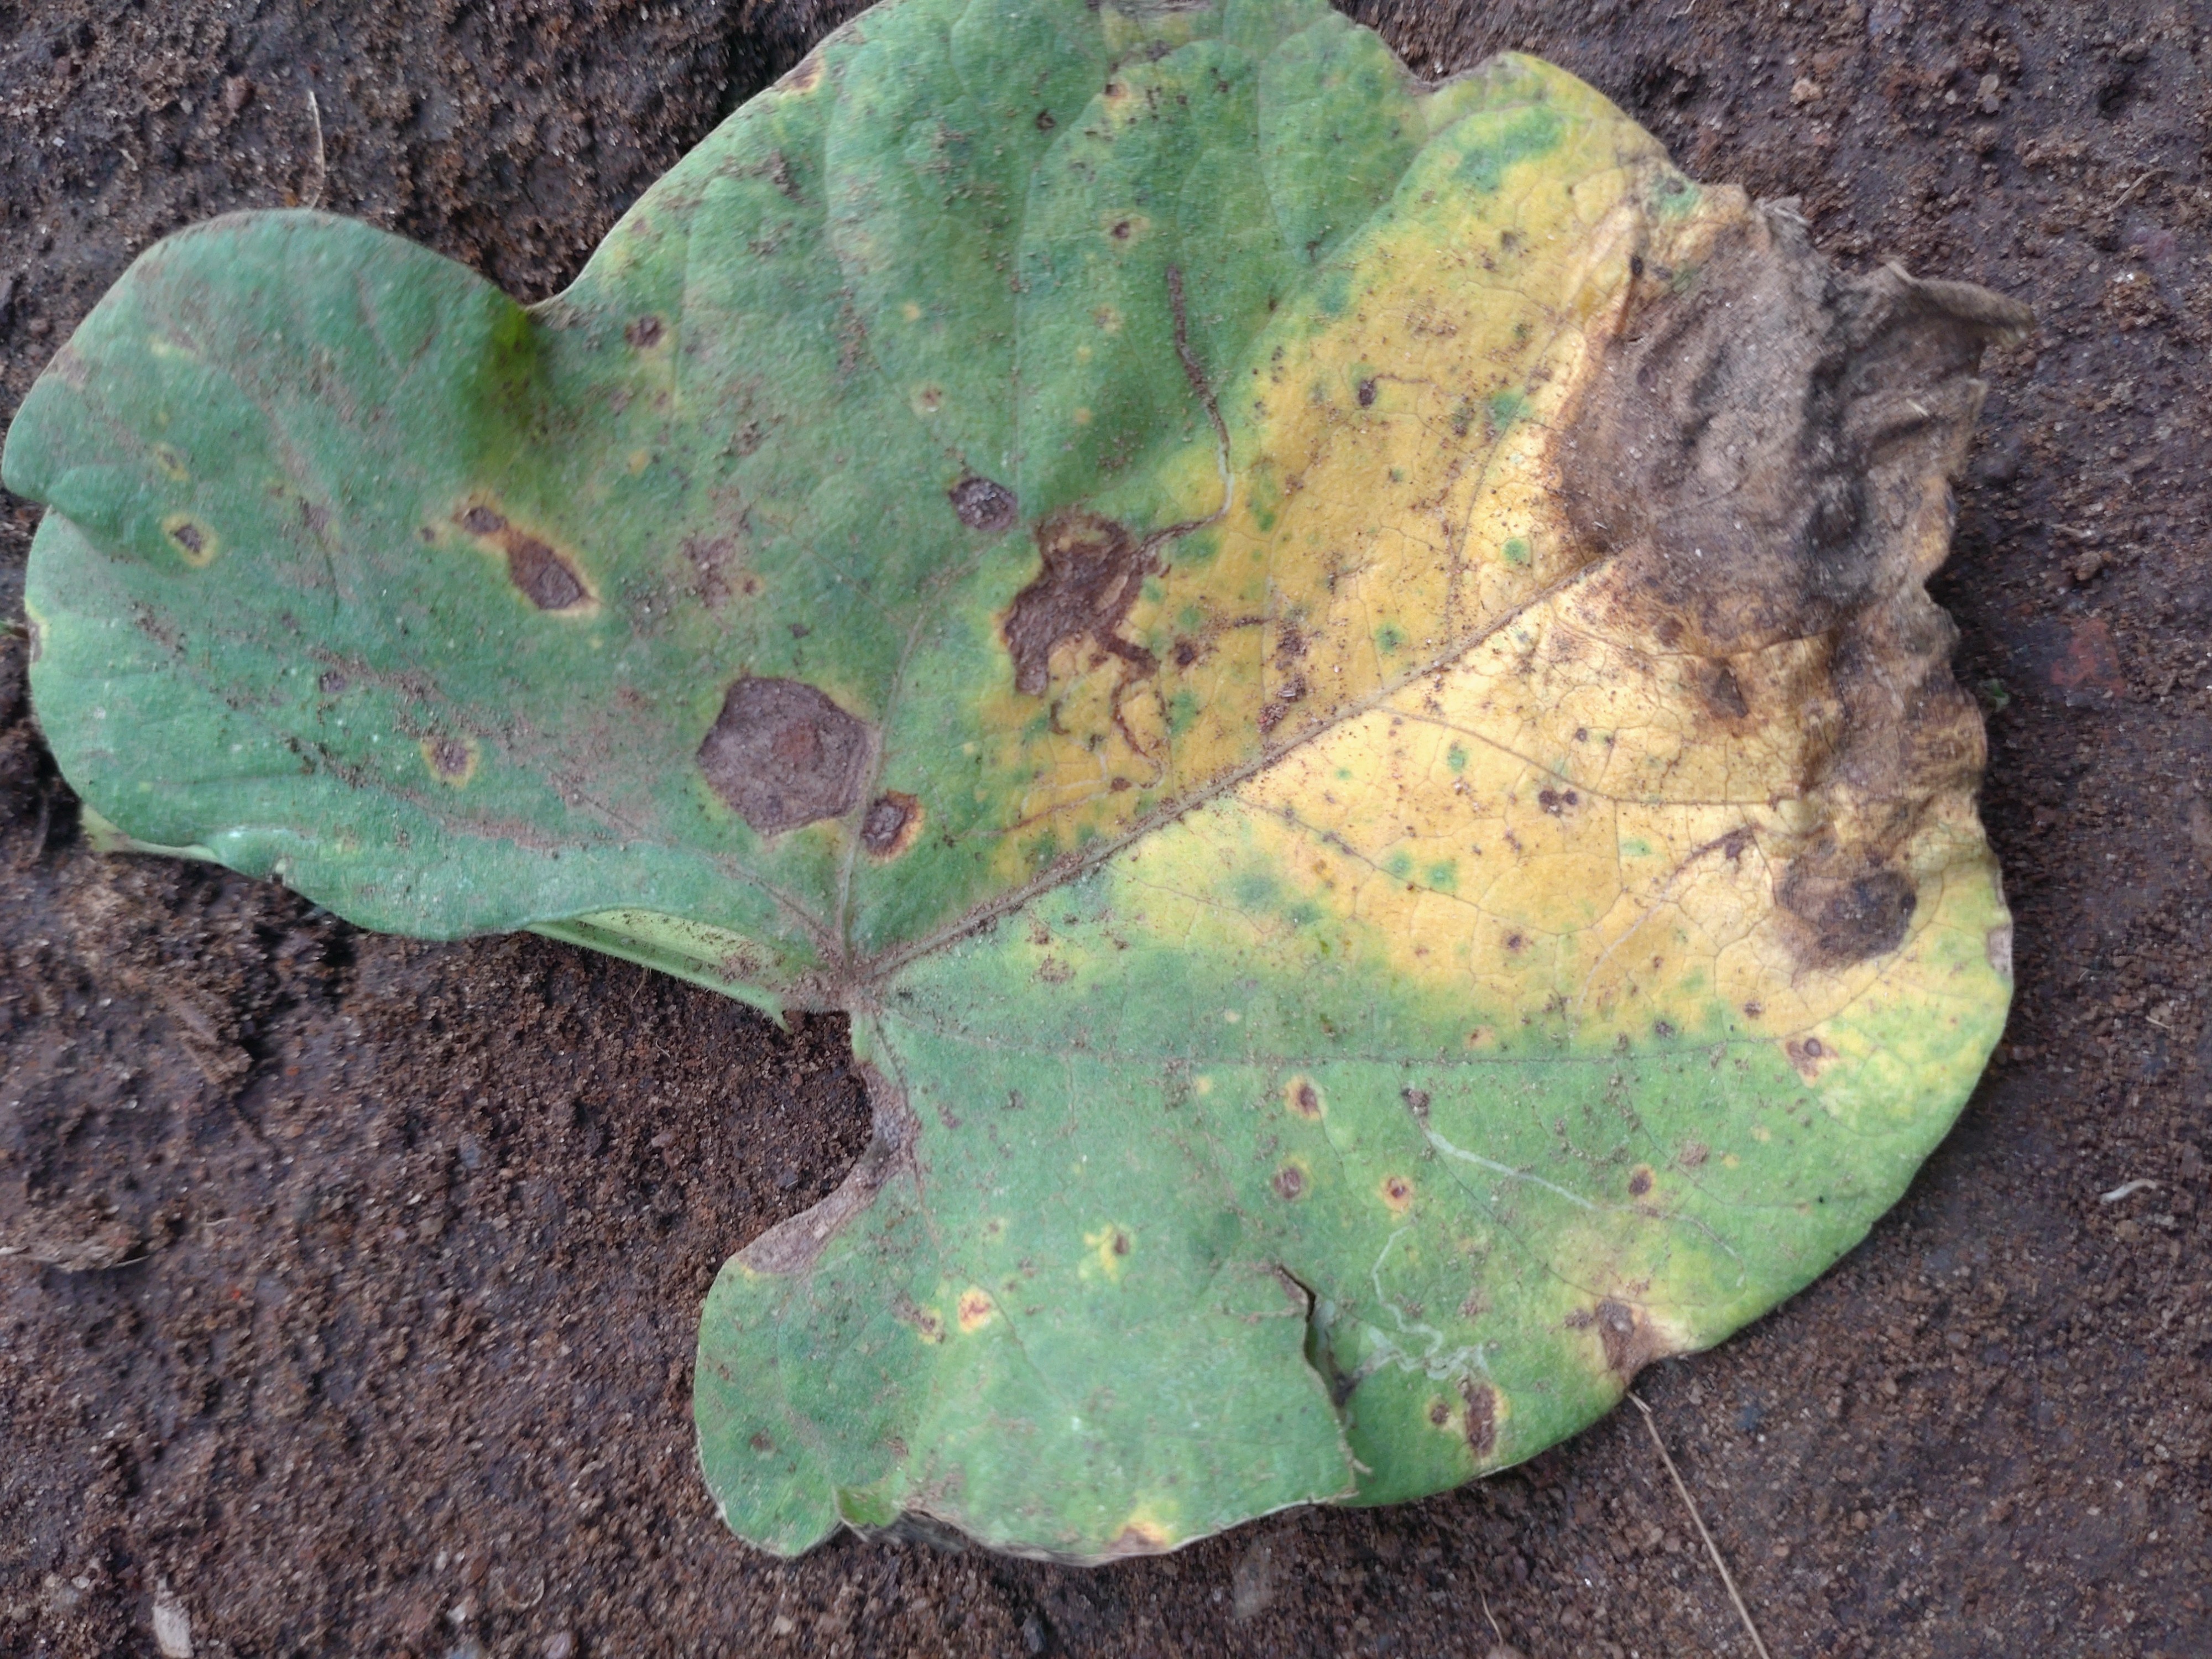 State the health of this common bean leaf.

anthracnose
